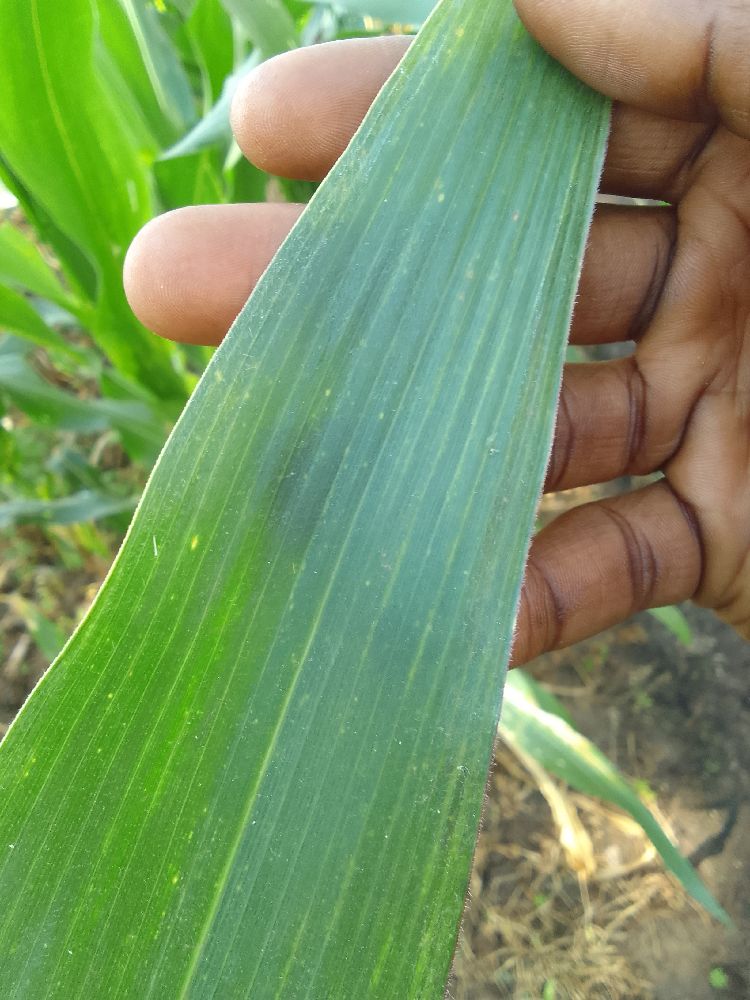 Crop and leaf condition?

maize, healthy
